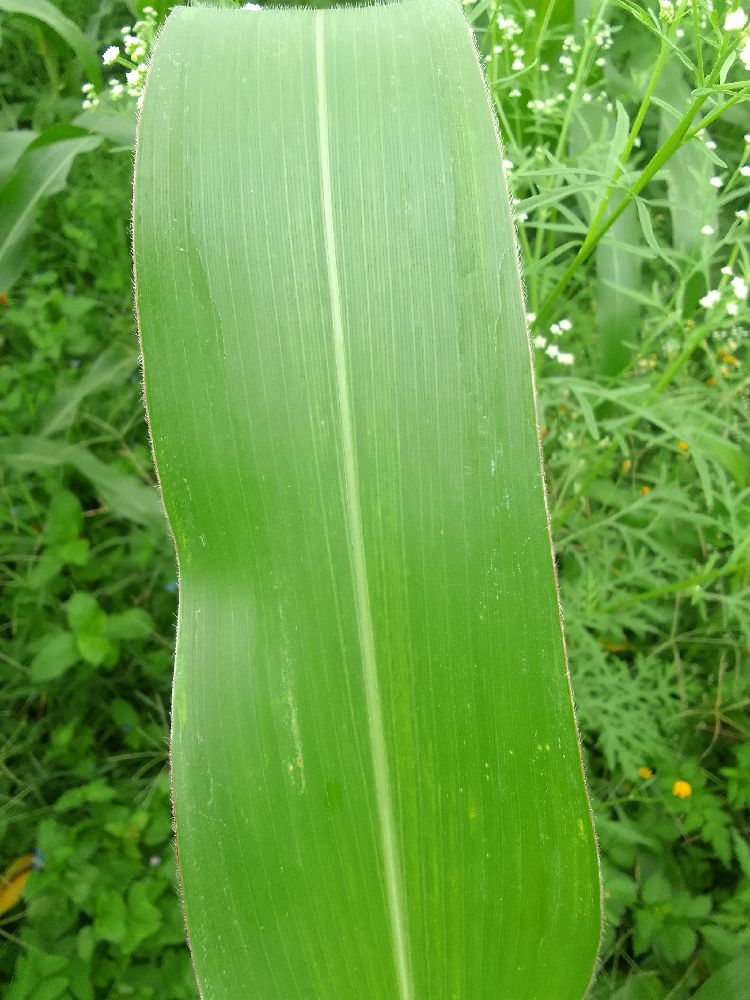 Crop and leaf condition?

maize, healthy
